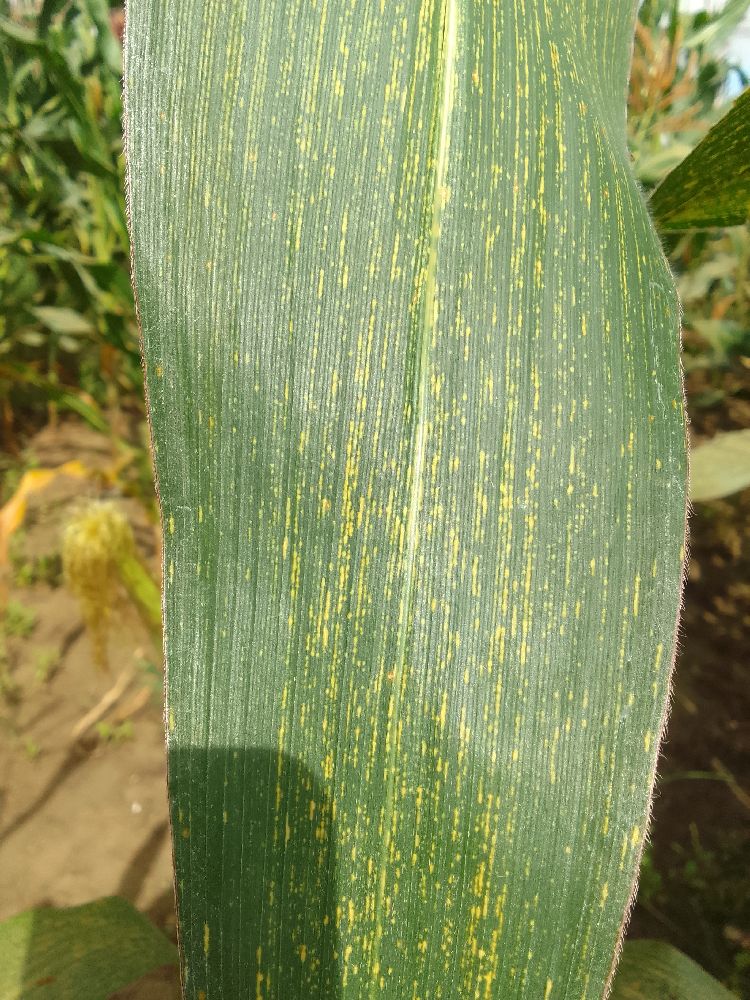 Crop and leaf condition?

maize, maize streak virus
